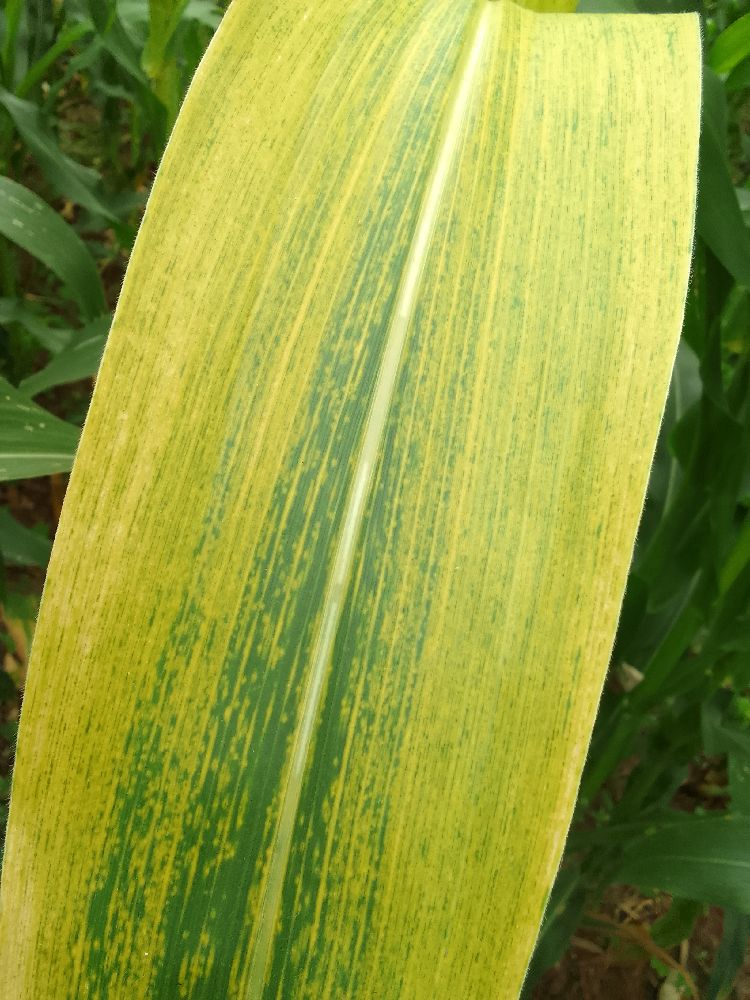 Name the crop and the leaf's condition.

maize, maize lethal necrosis
